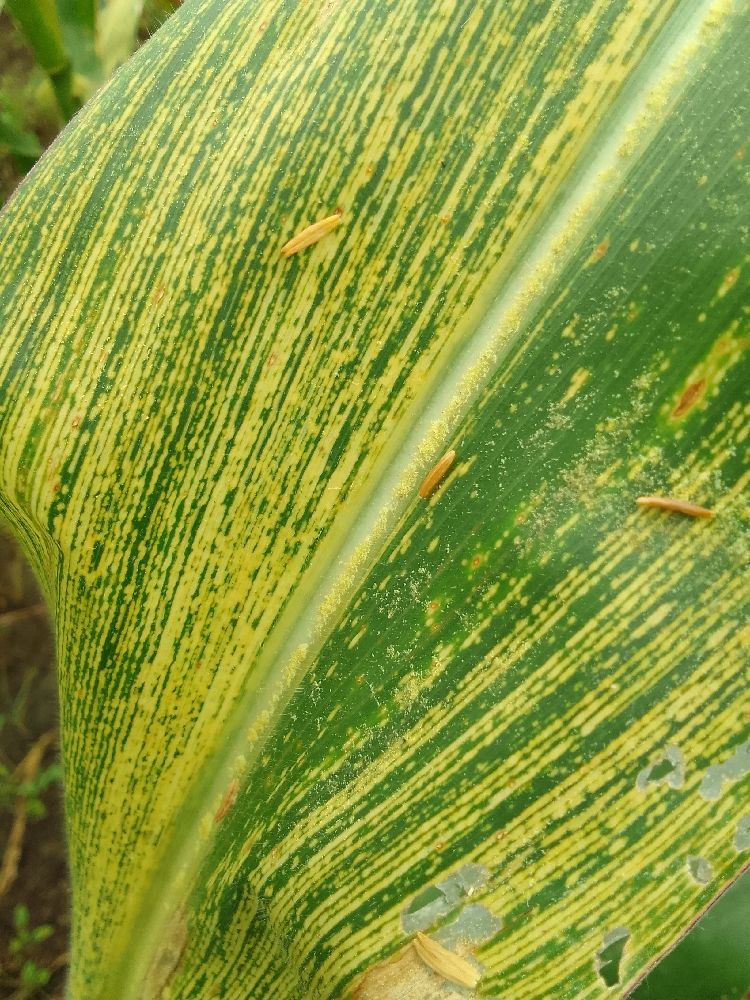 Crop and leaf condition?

maize, maize streak virus
